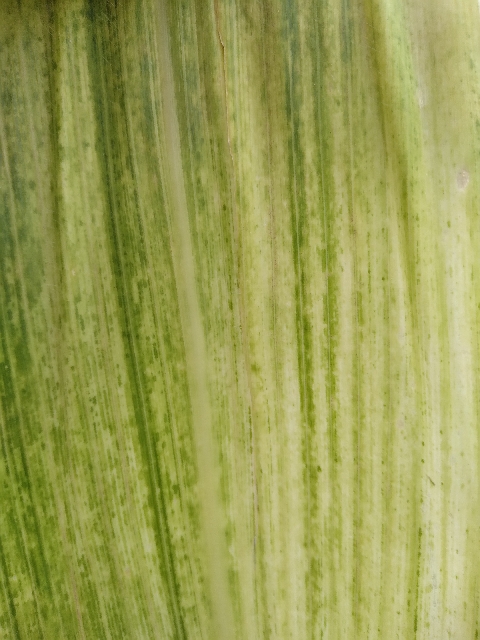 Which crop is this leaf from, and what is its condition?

maize, maize lethal necrosis
